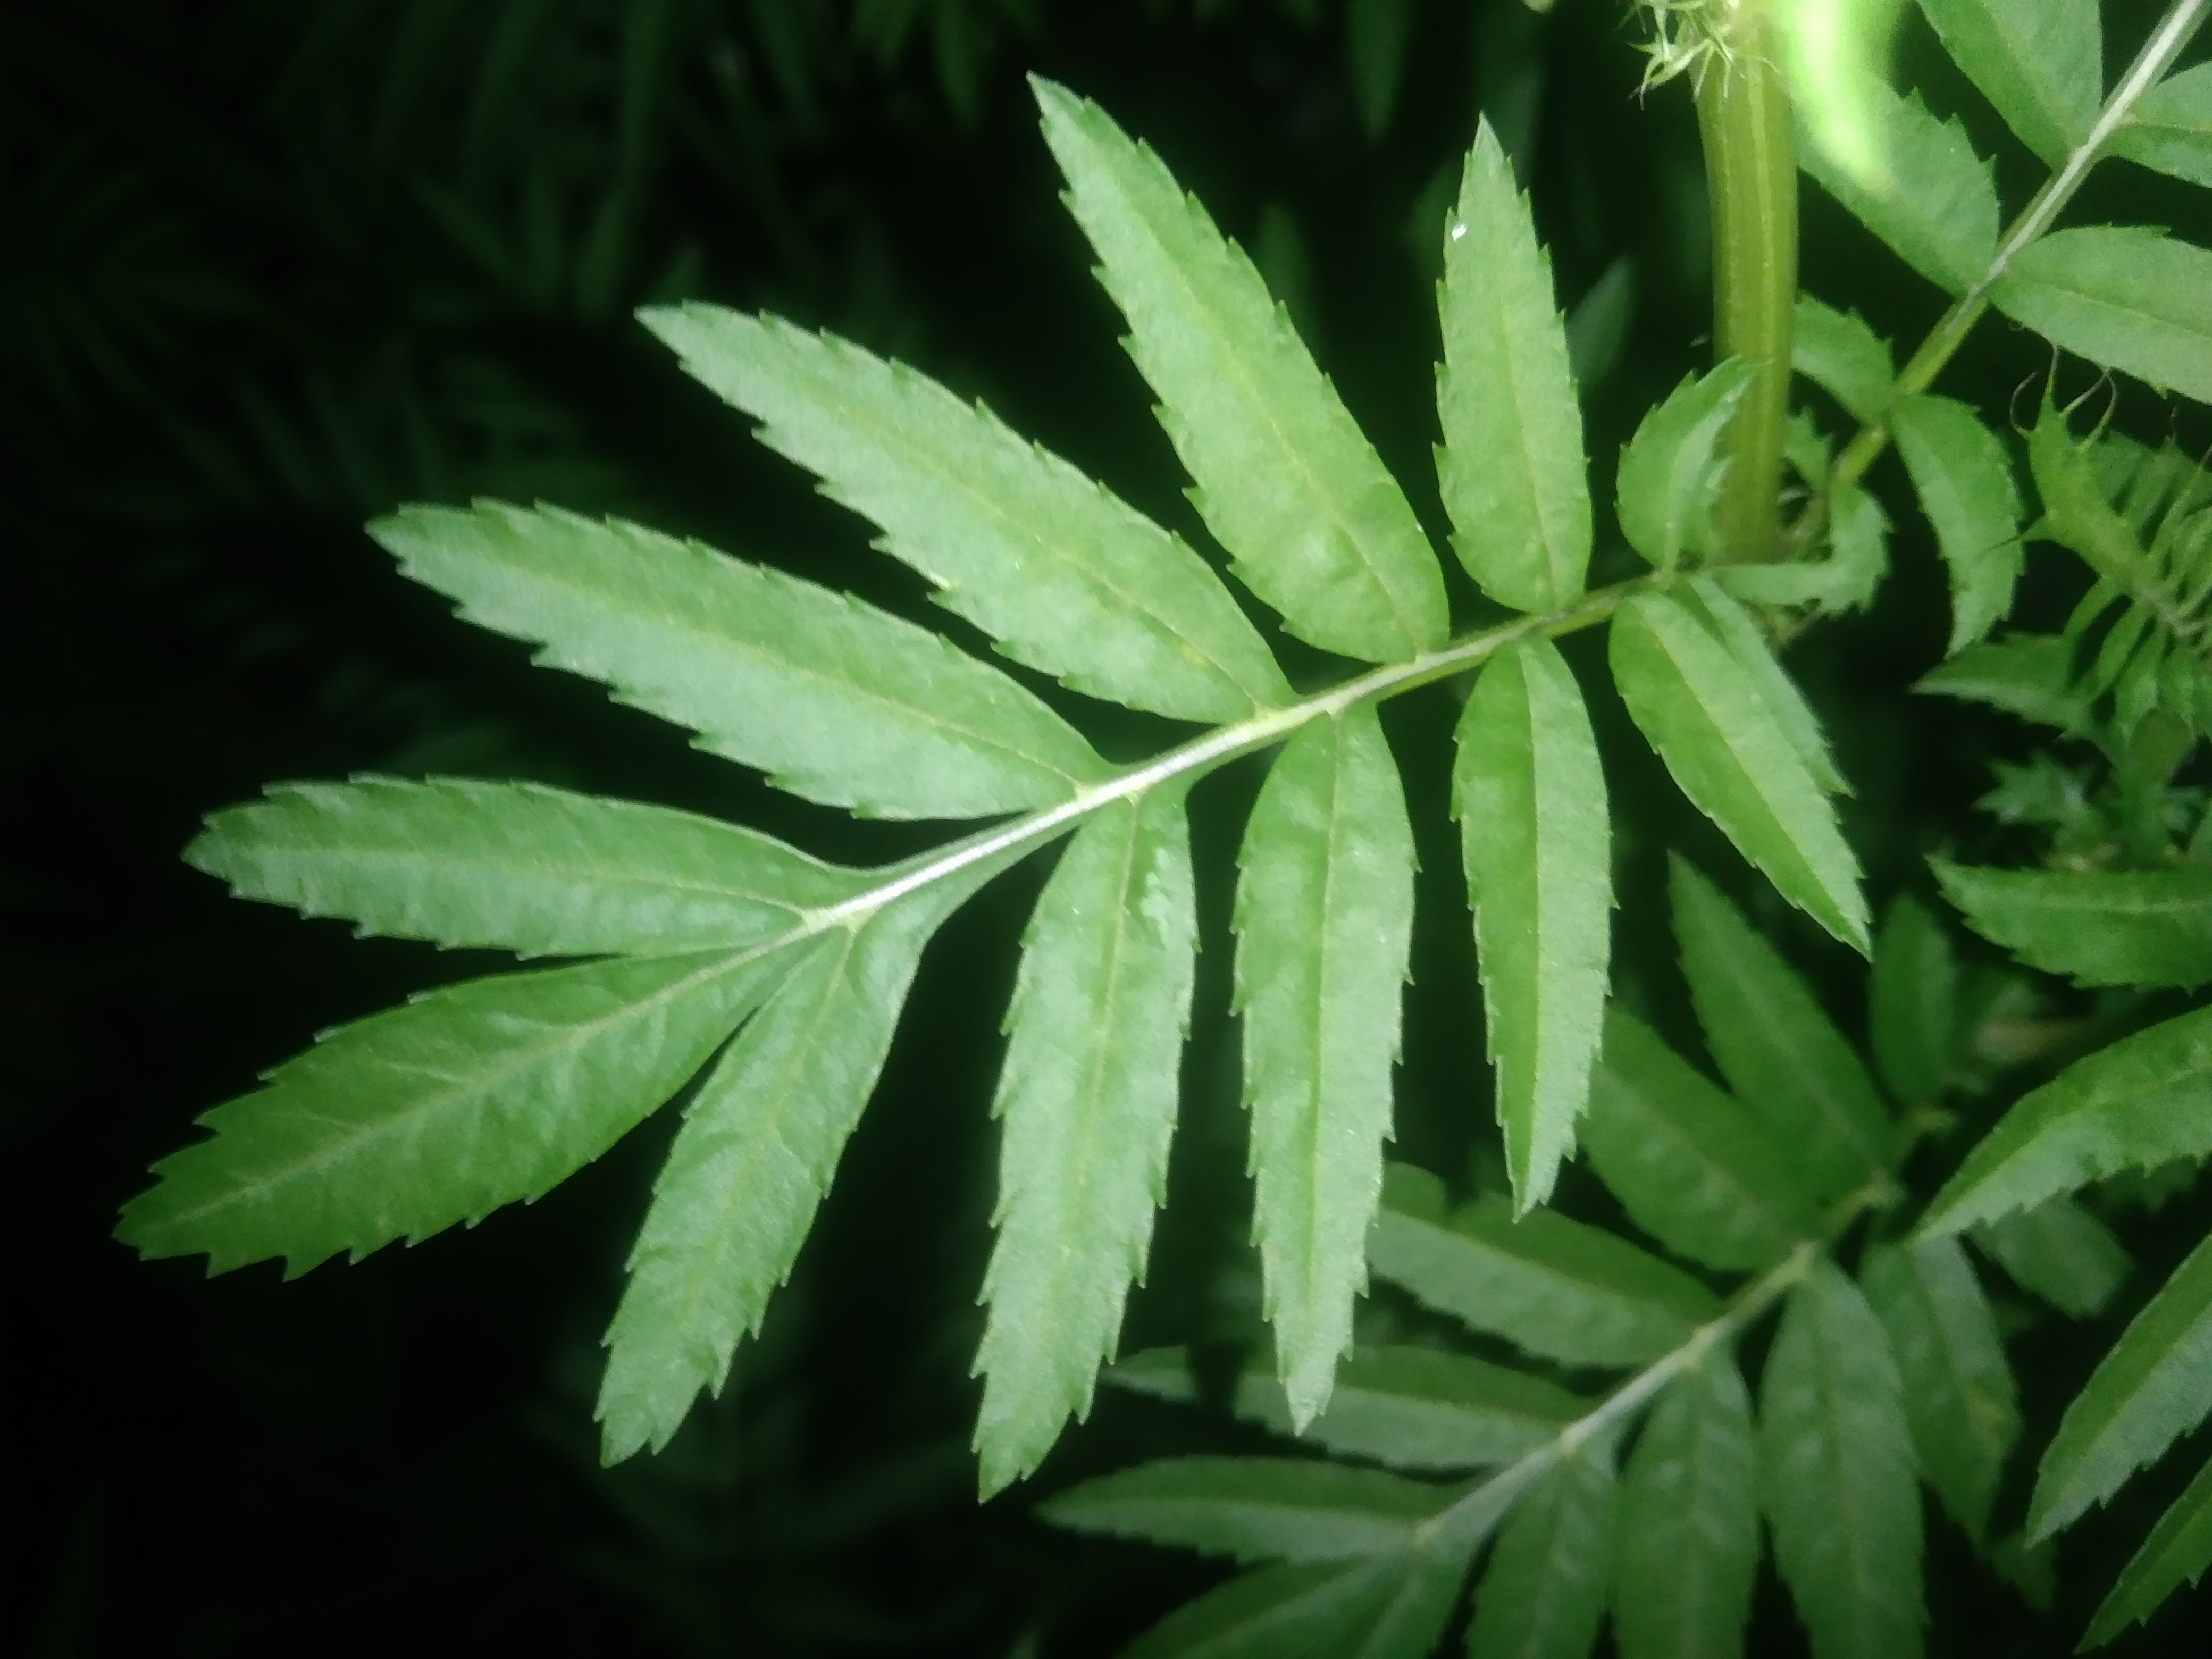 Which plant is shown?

marigold
